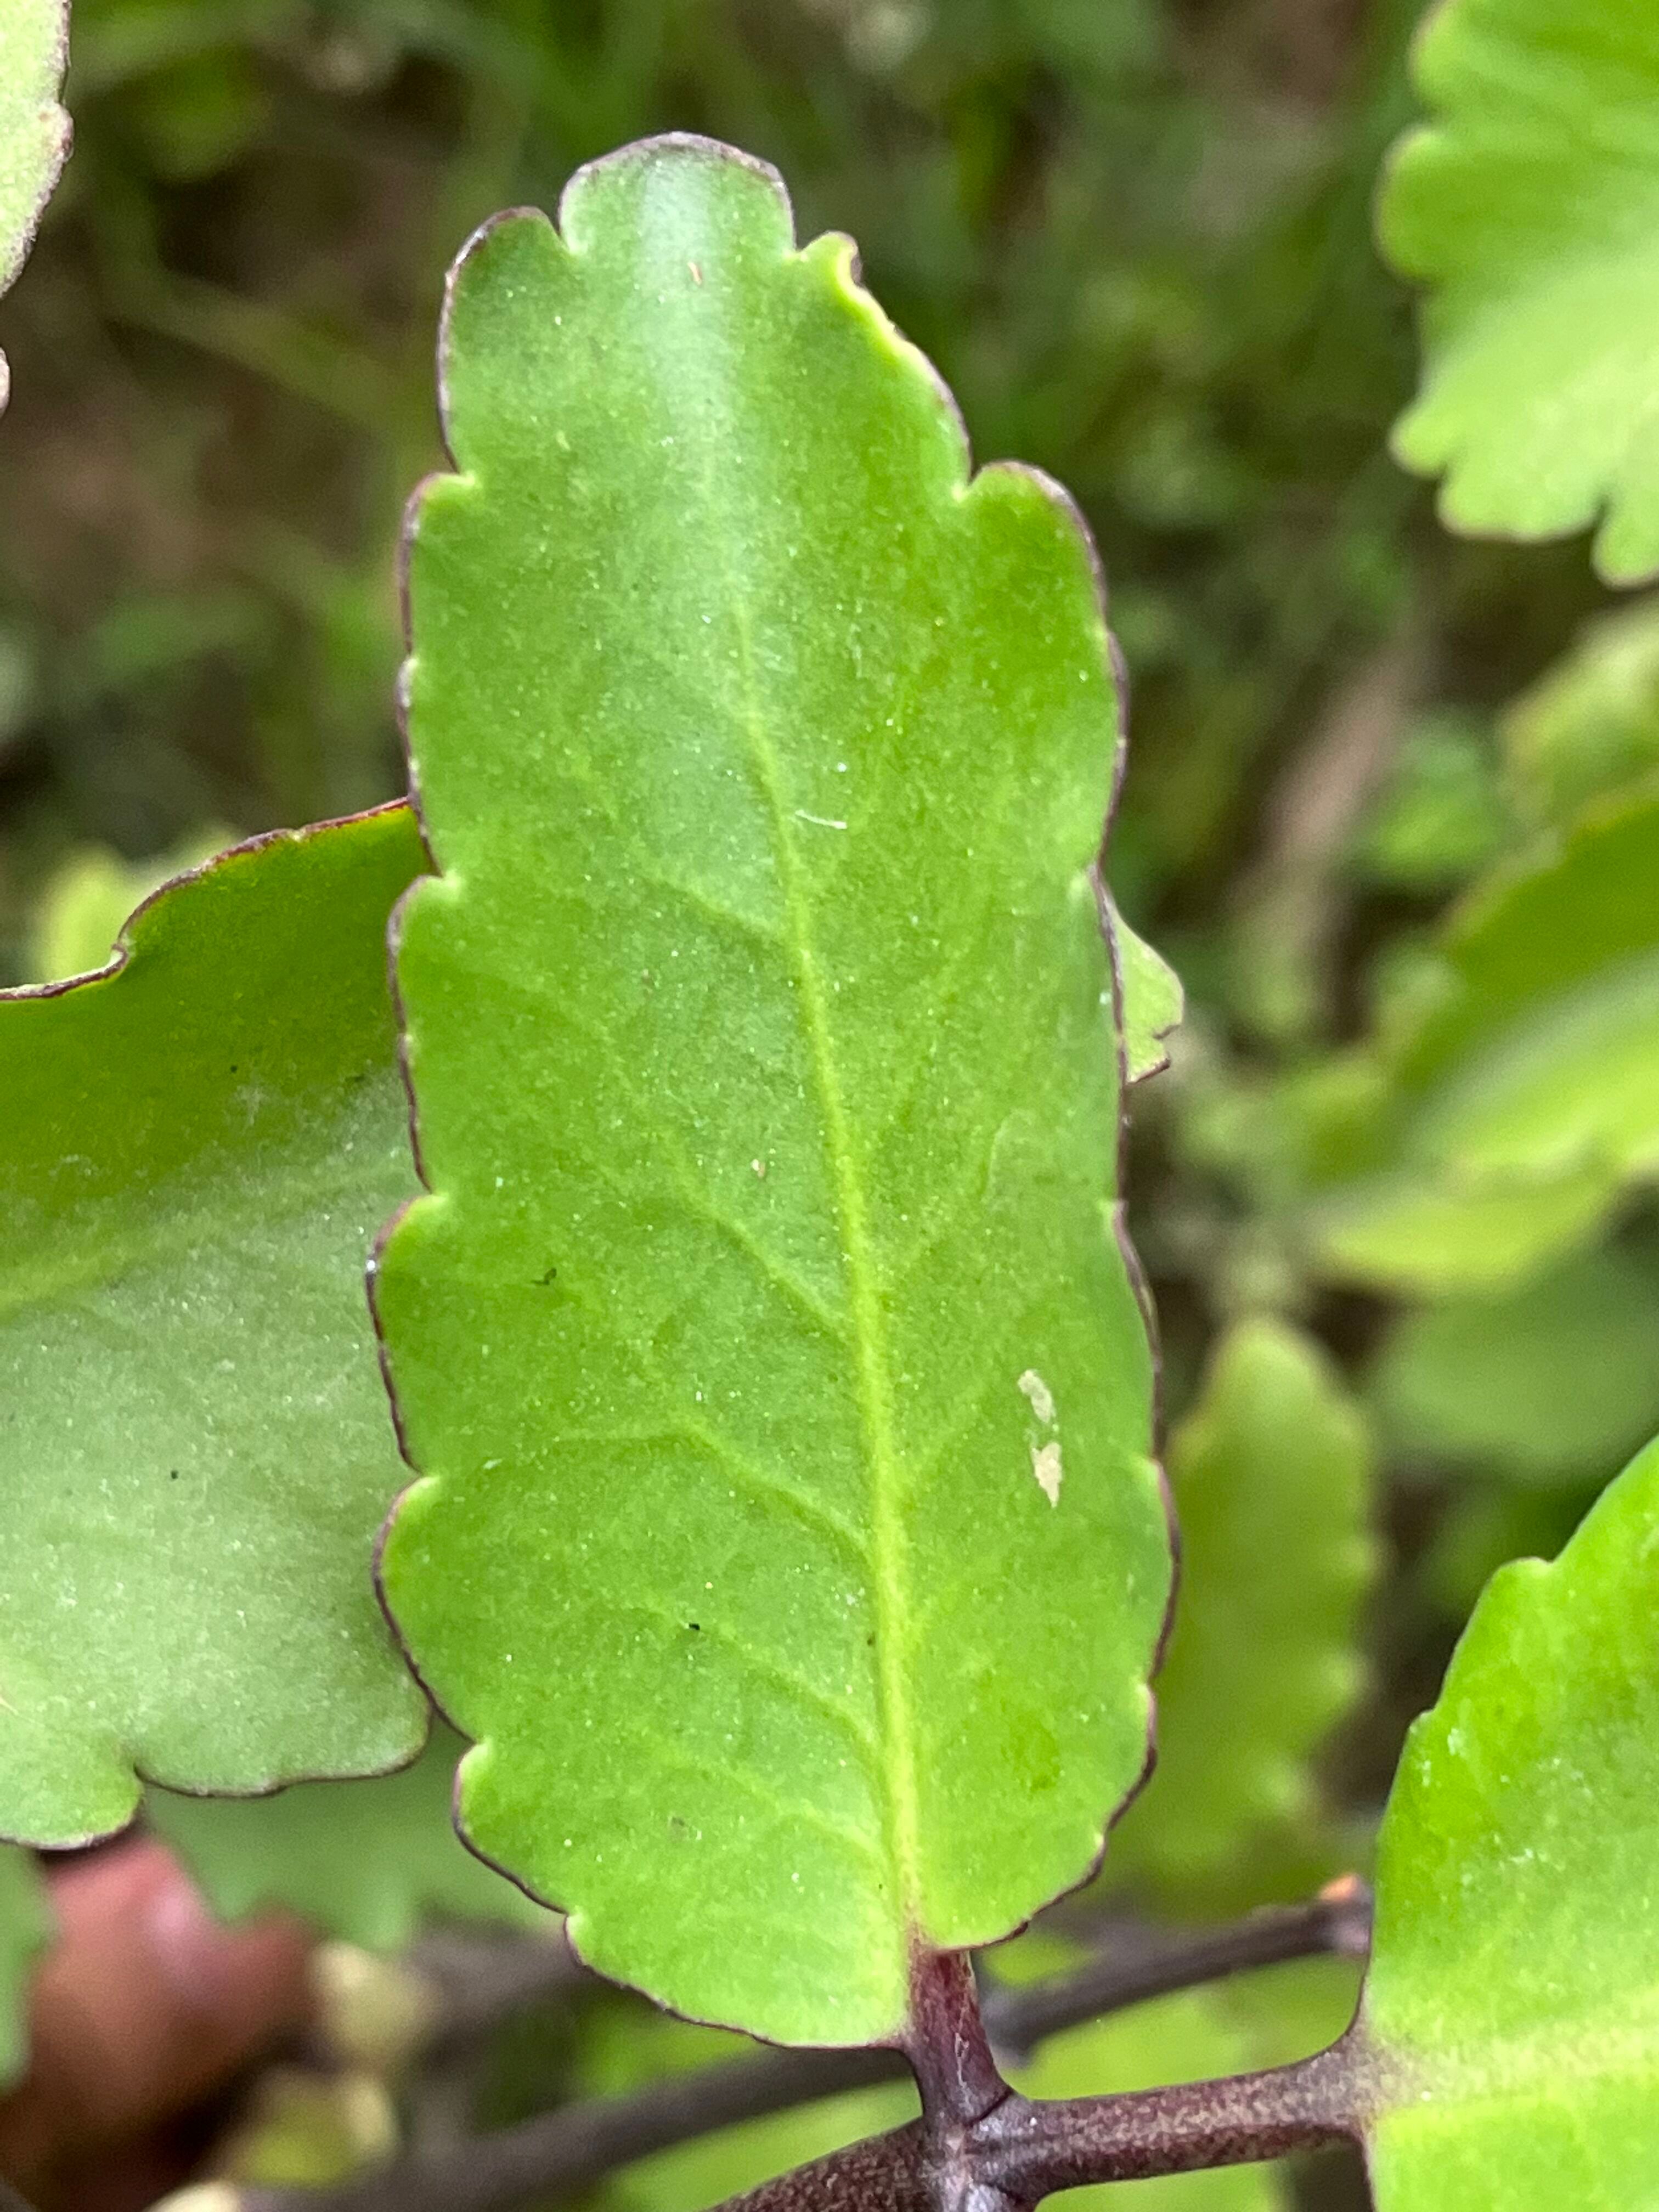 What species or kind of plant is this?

pathorkuci
